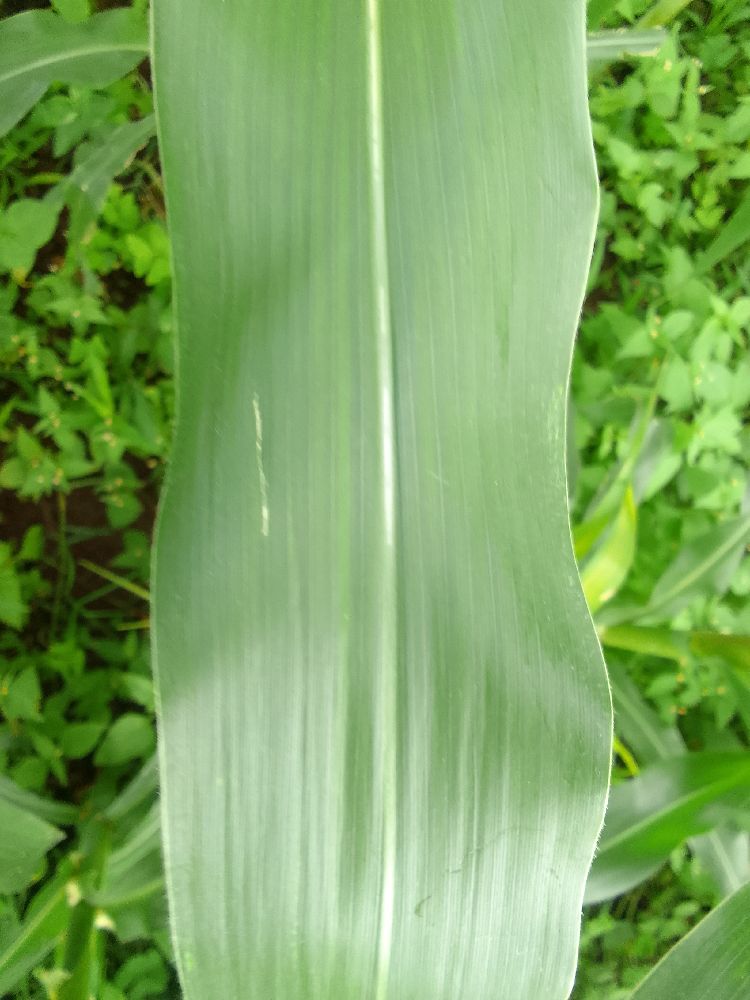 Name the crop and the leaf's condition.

maize, healthy
